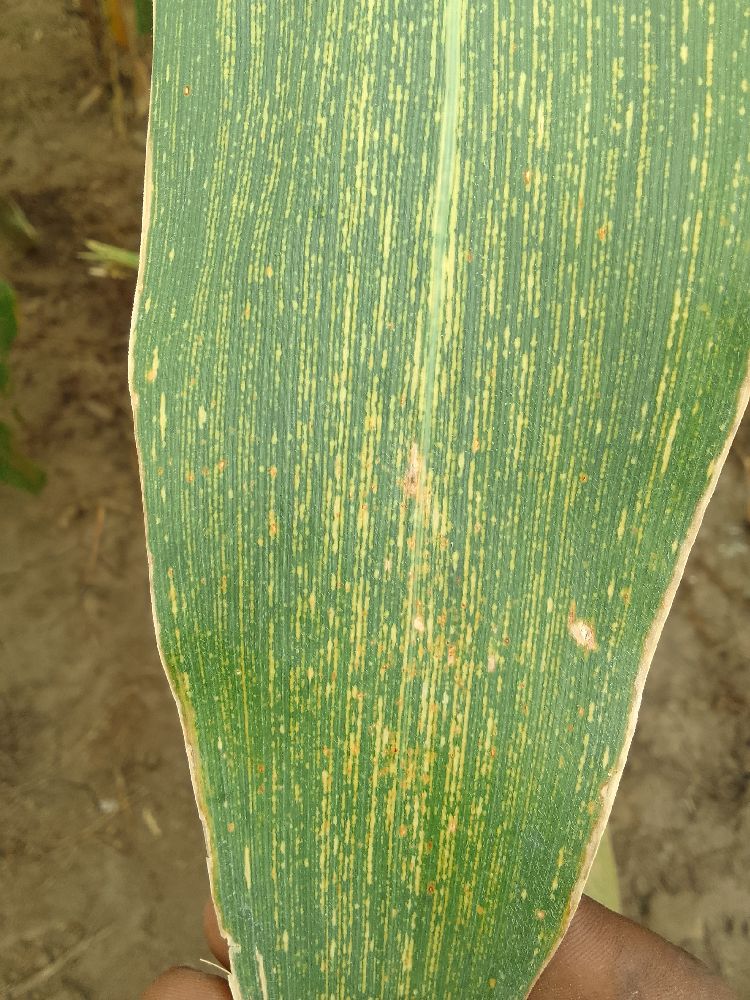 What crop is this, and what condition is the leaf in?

maize, maize streak virus
